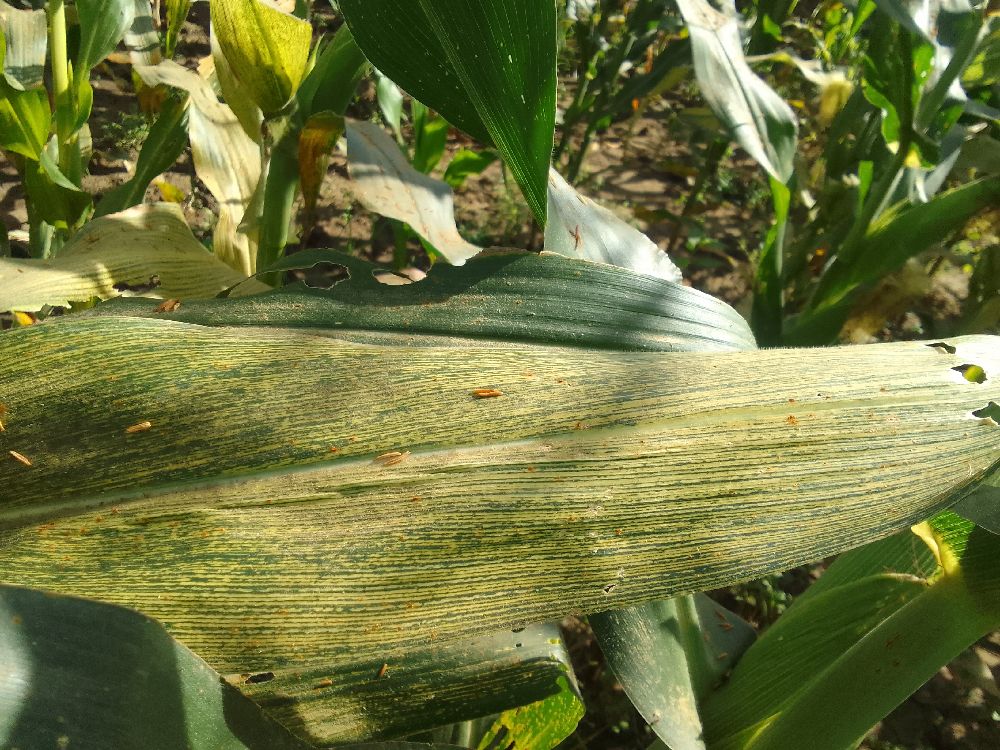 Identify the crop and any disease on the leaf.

maize, maize streak virus
